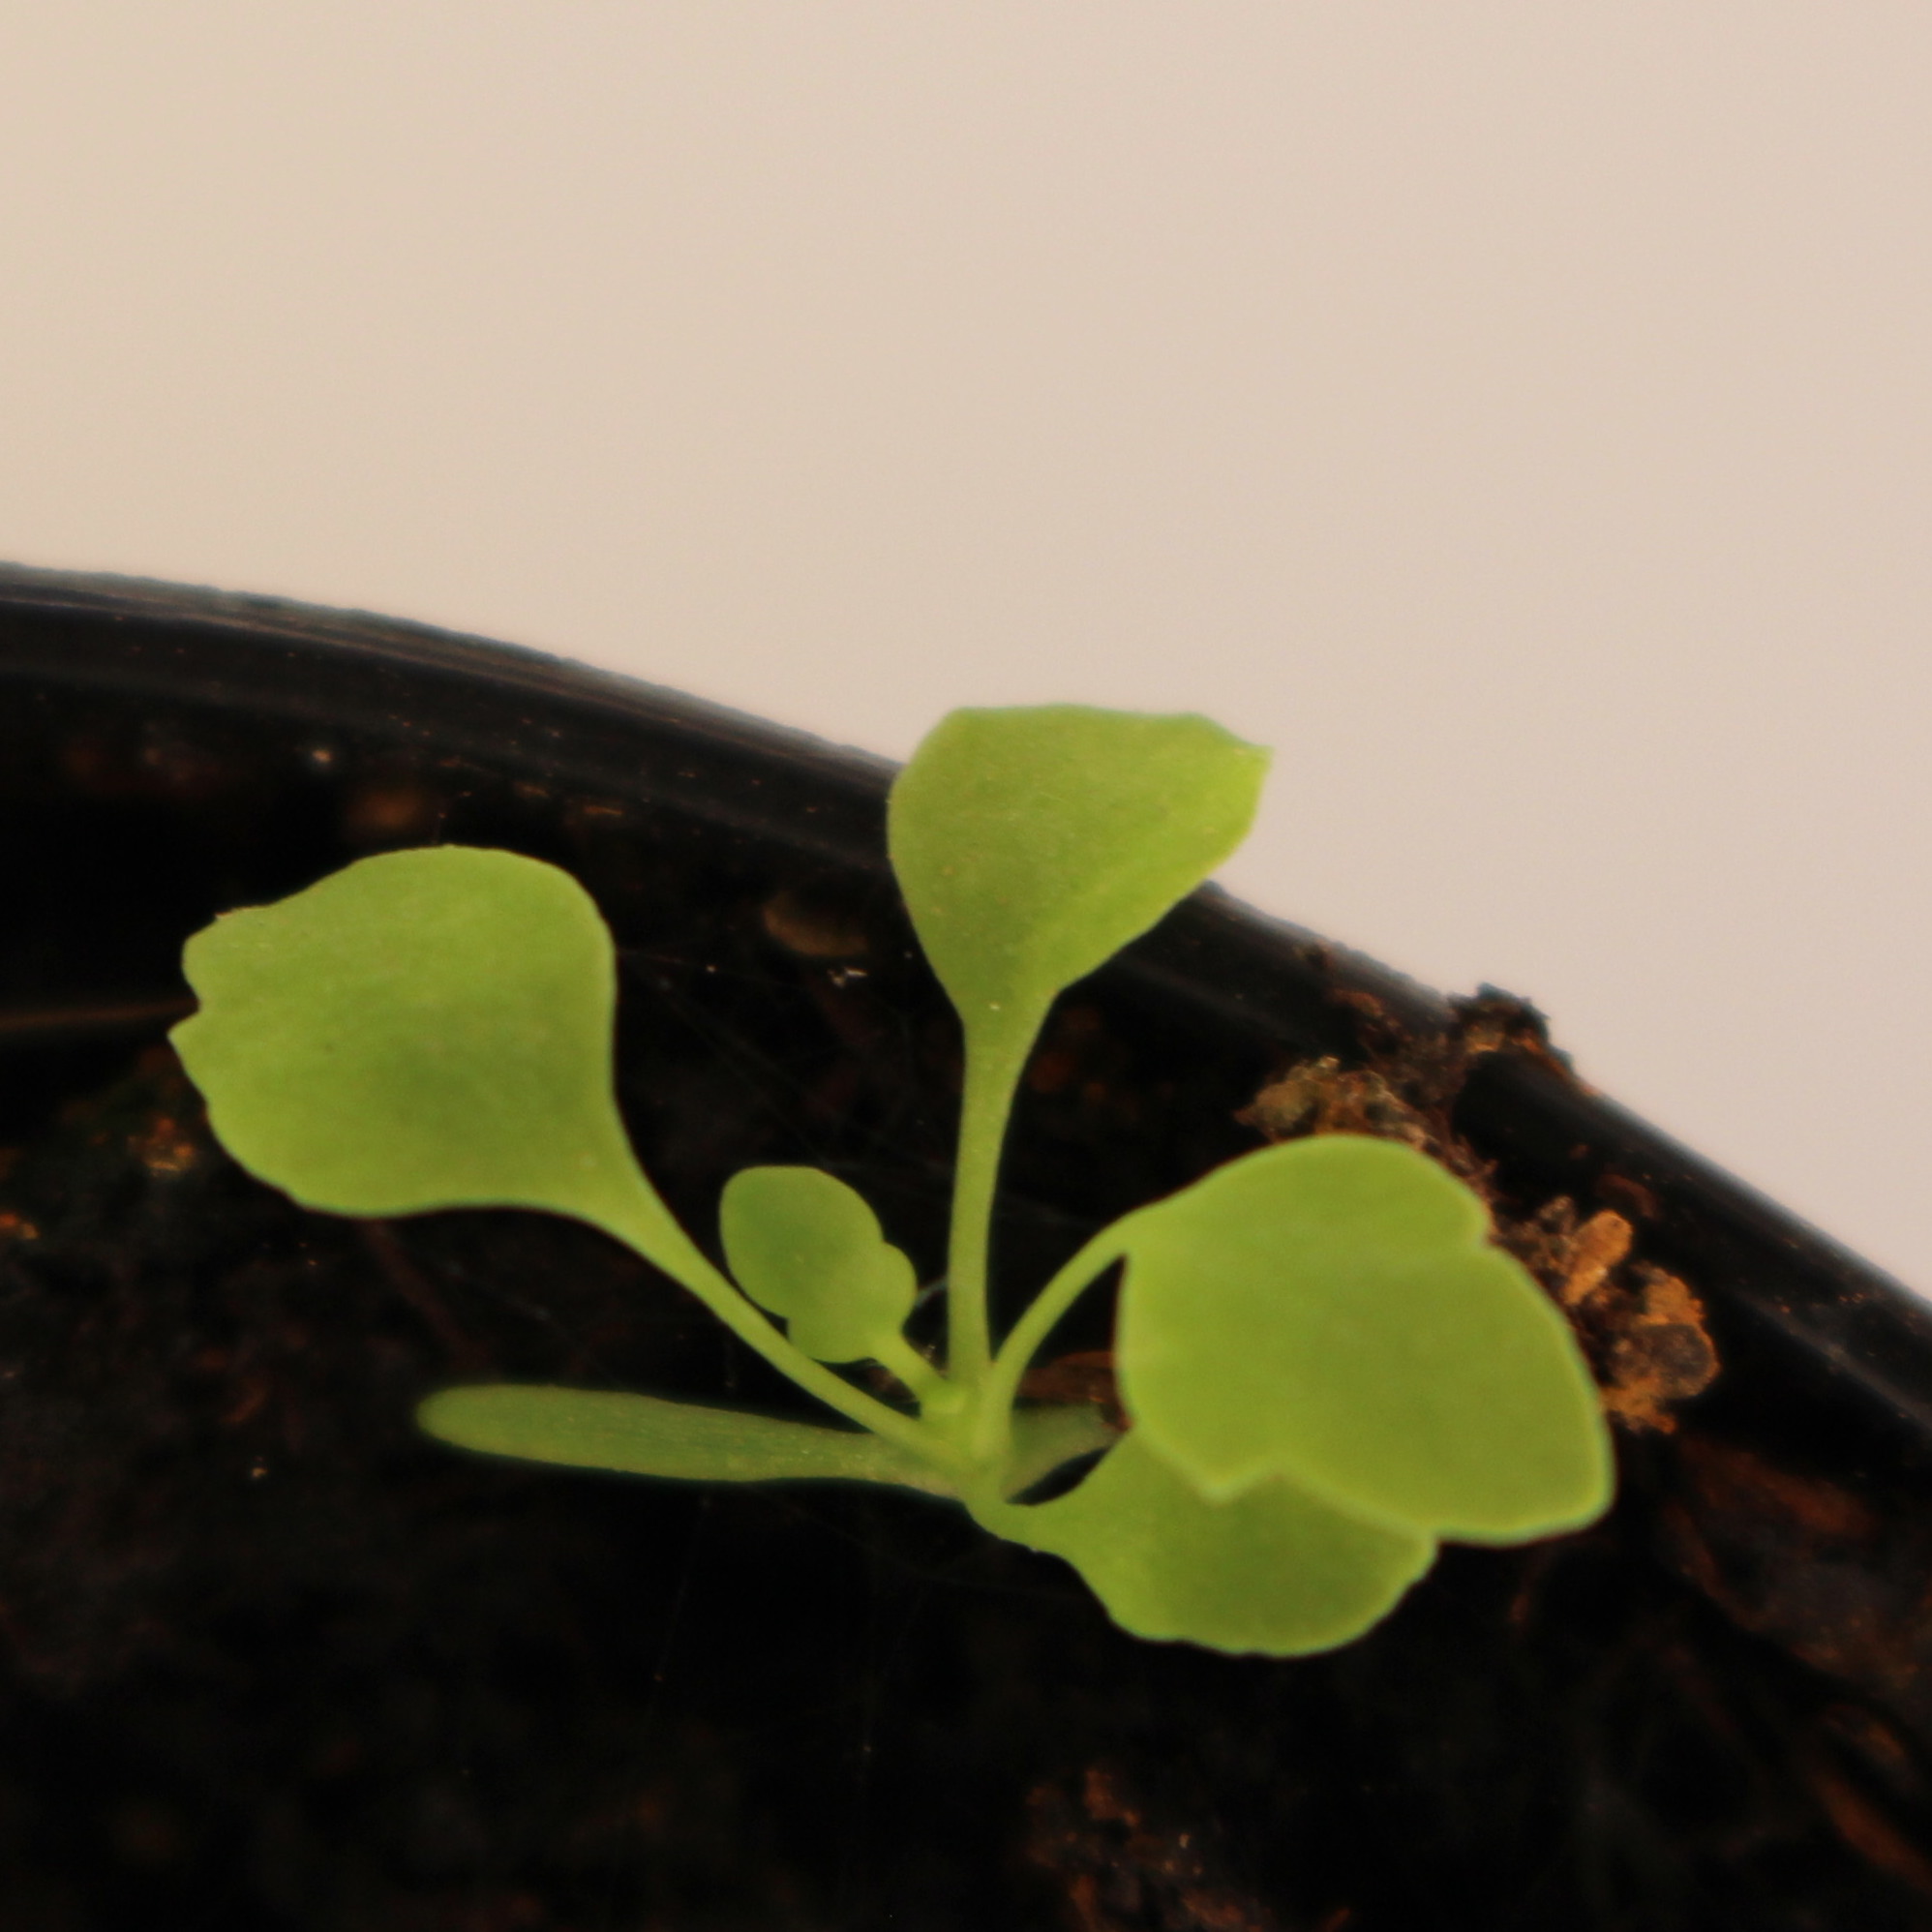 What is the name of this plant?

Papaver rhoeas
